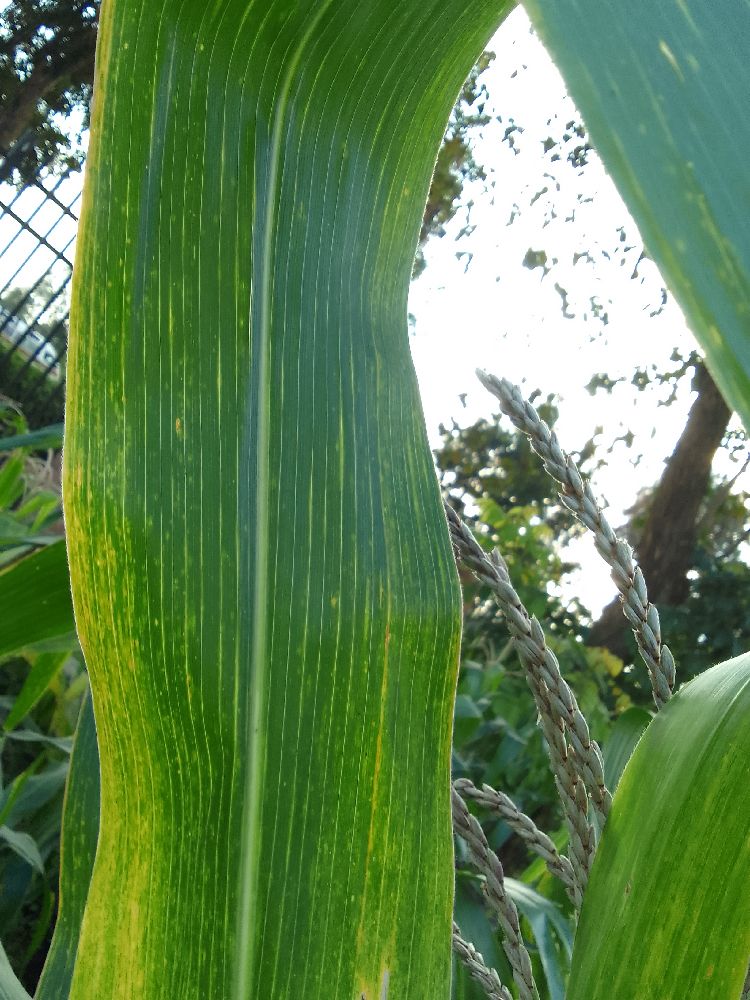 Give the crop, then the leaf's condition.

maize, maize lethal necrosis
